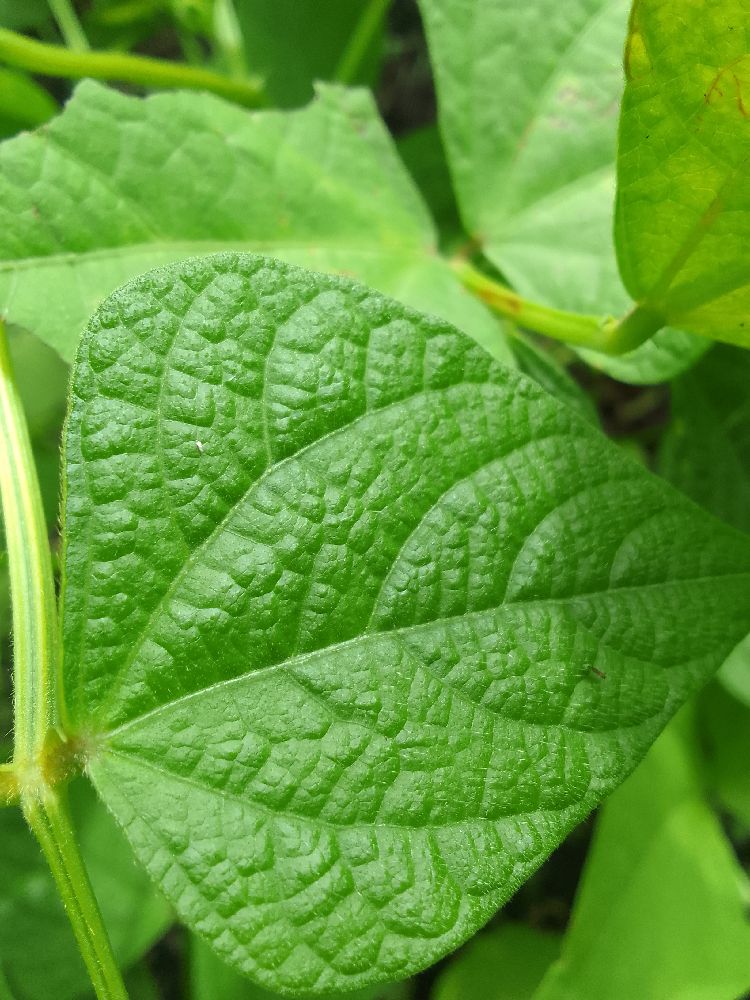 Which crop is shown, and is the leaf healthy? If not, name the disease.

common bean, healthy
